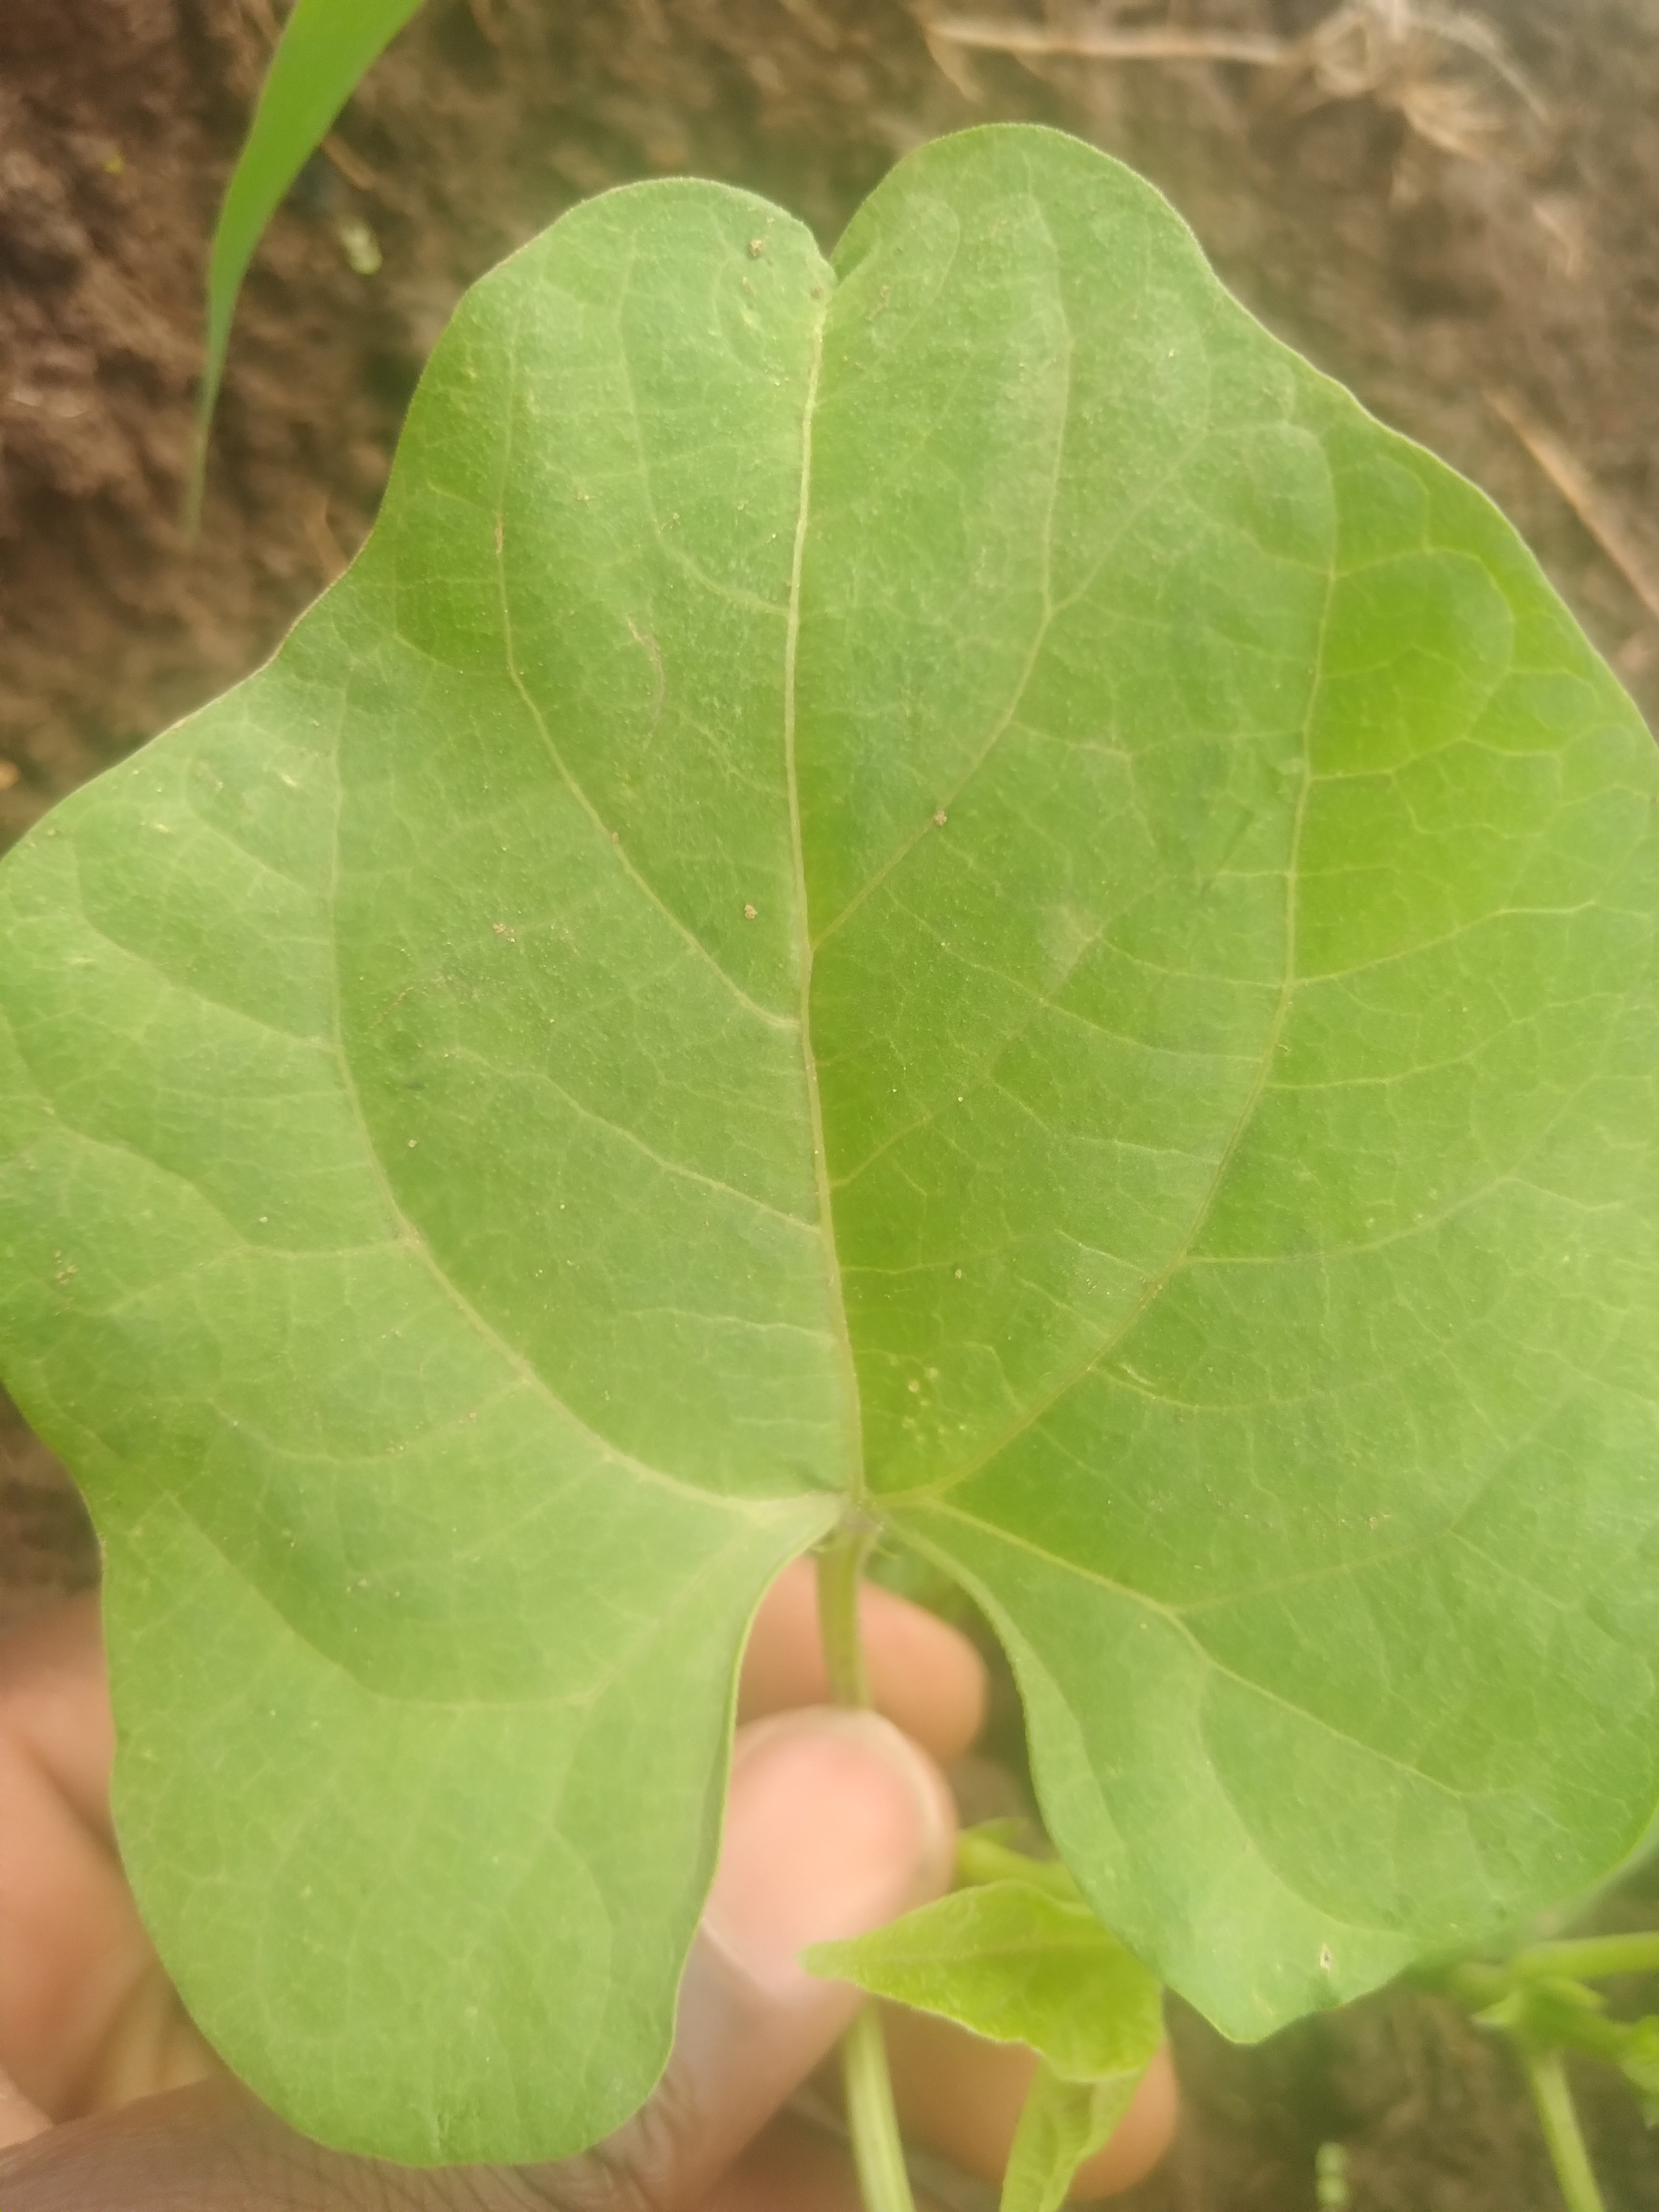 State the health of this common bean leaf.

healthy
